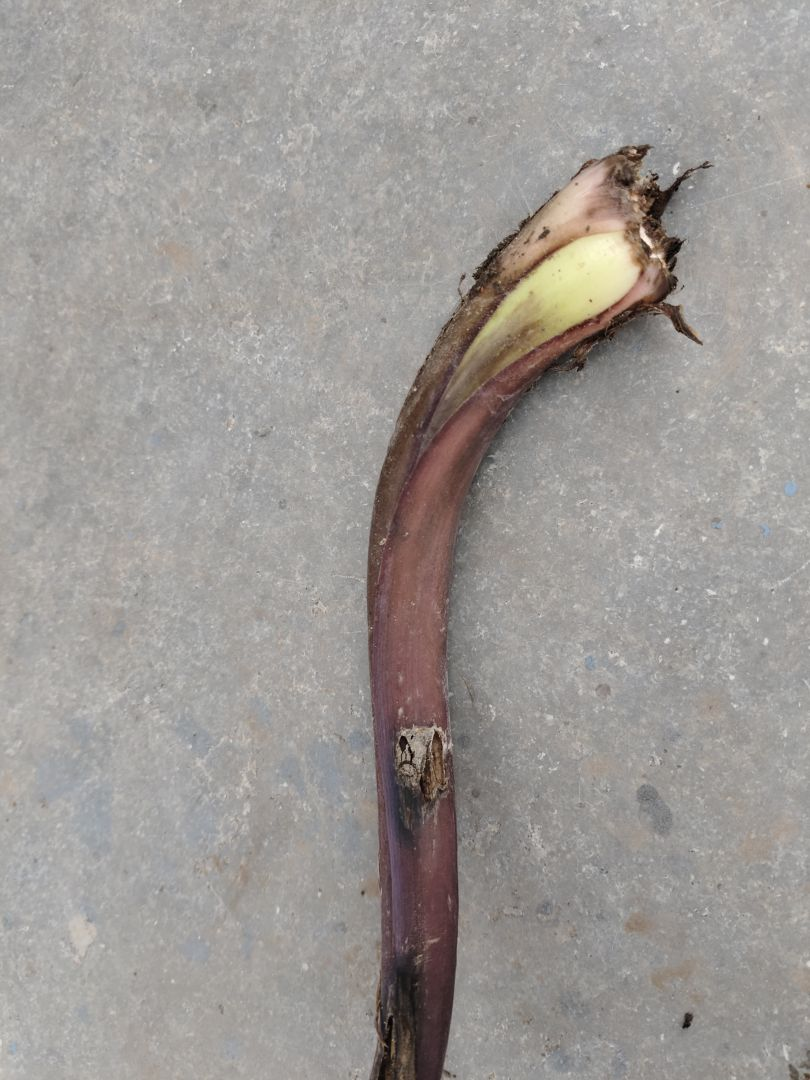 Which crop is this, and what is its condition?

taro, root rot
